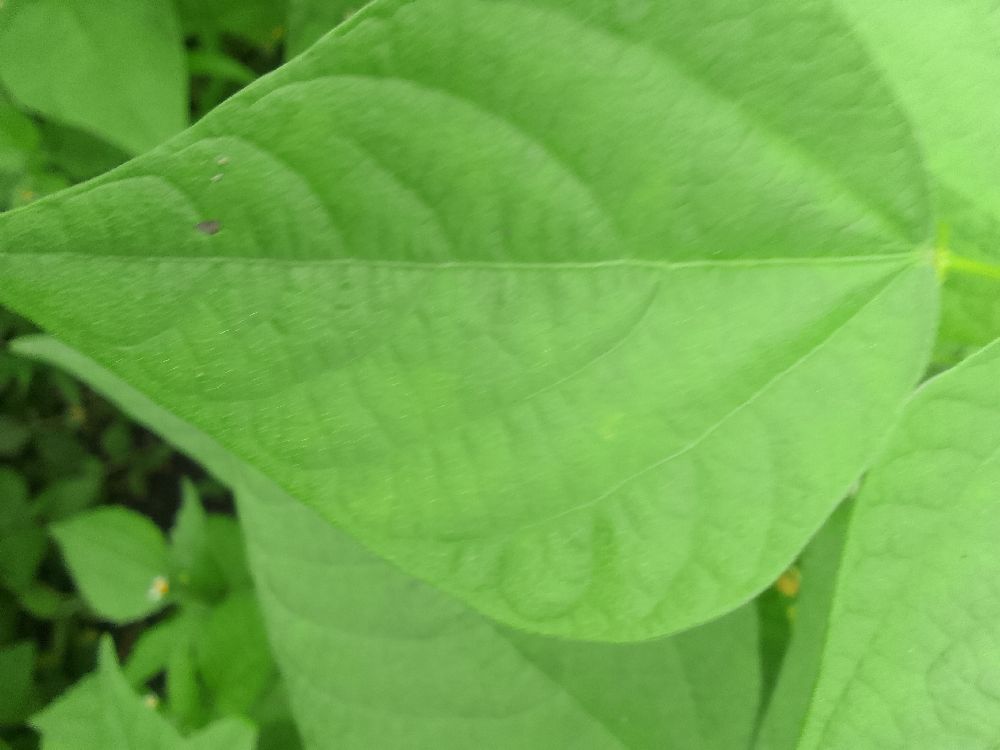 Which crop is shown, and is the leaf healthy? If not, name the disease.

common bean, healthy
